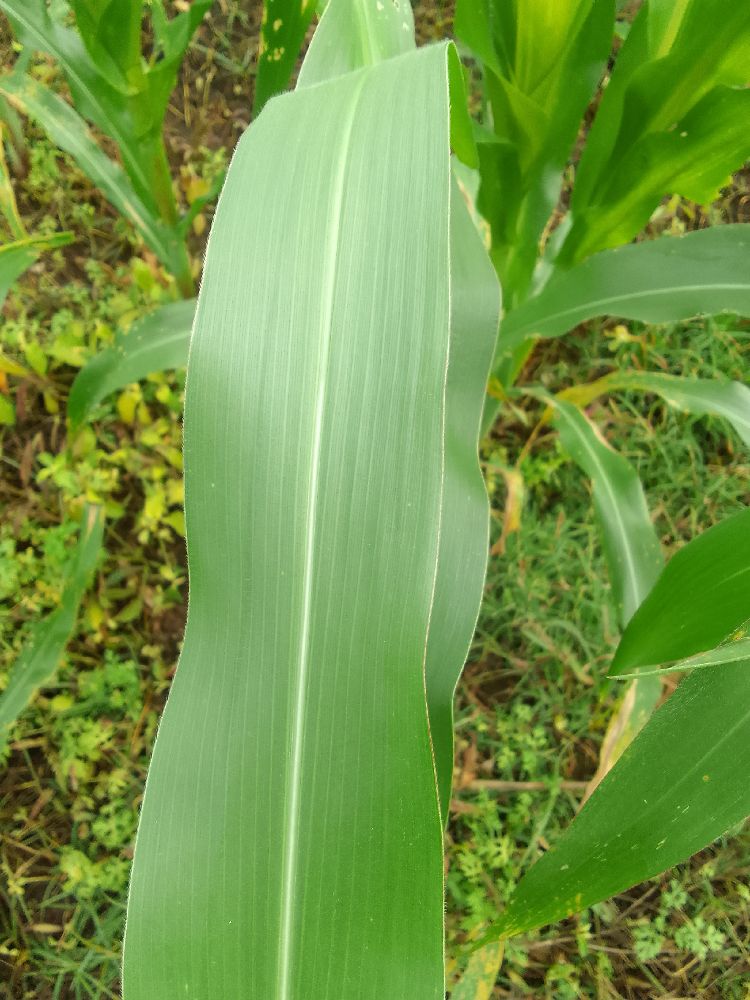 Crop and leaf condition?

maize, healthy
